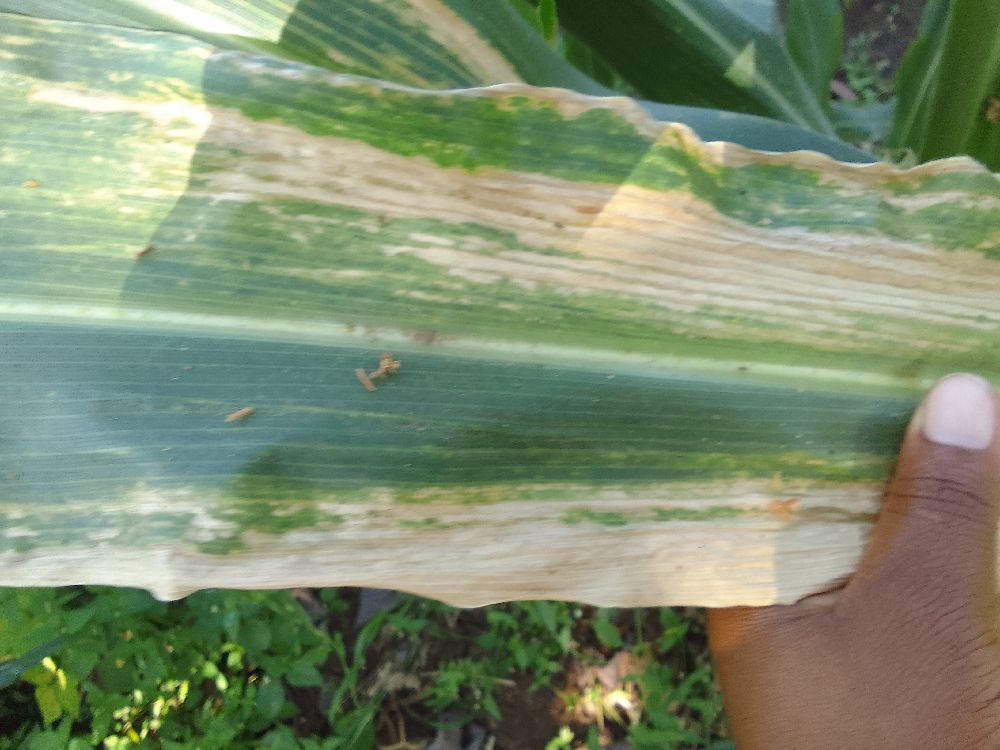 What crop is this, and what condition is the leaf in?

maize, maize lethal necrosis
